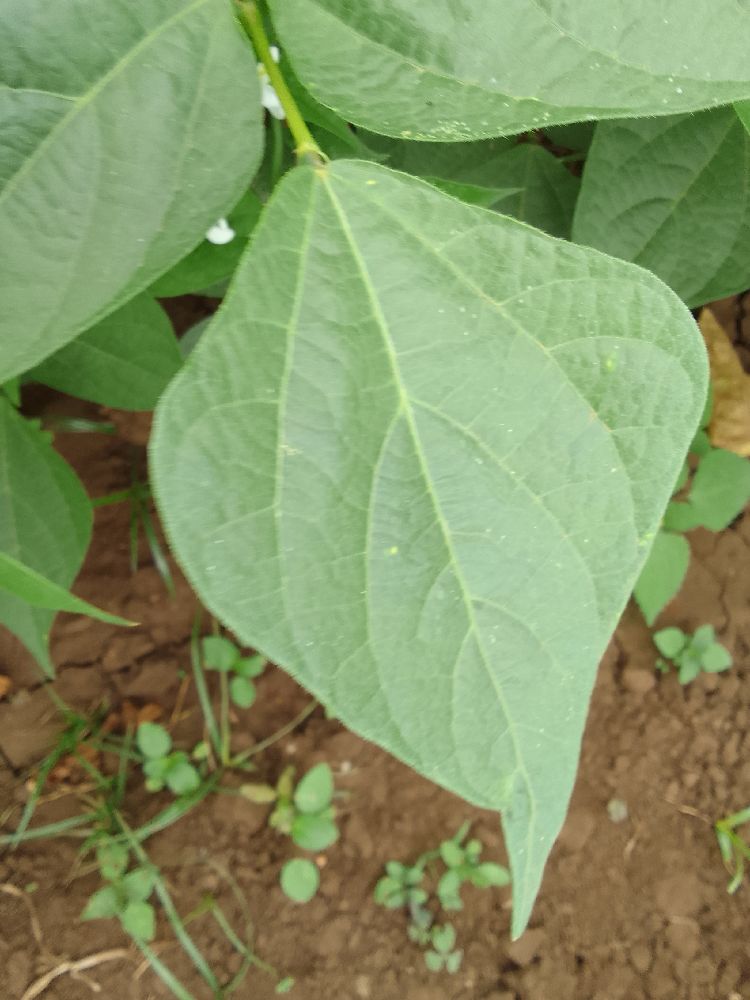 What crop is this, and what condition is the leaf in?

common bean, healthy
